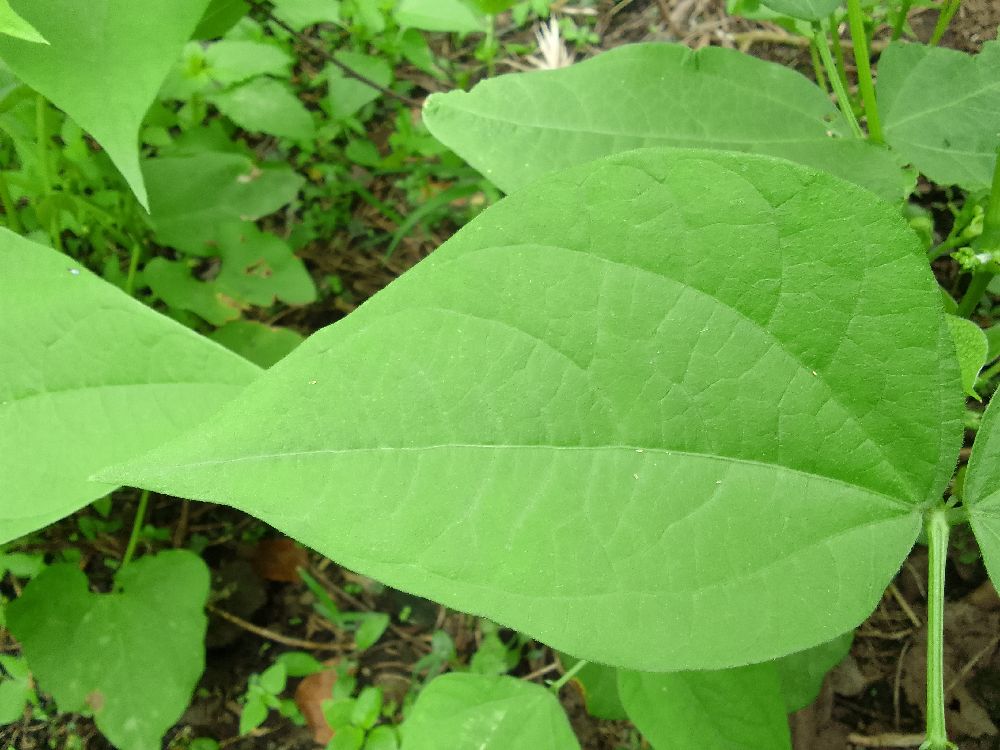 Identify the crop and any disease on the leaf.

common bean, healthy
